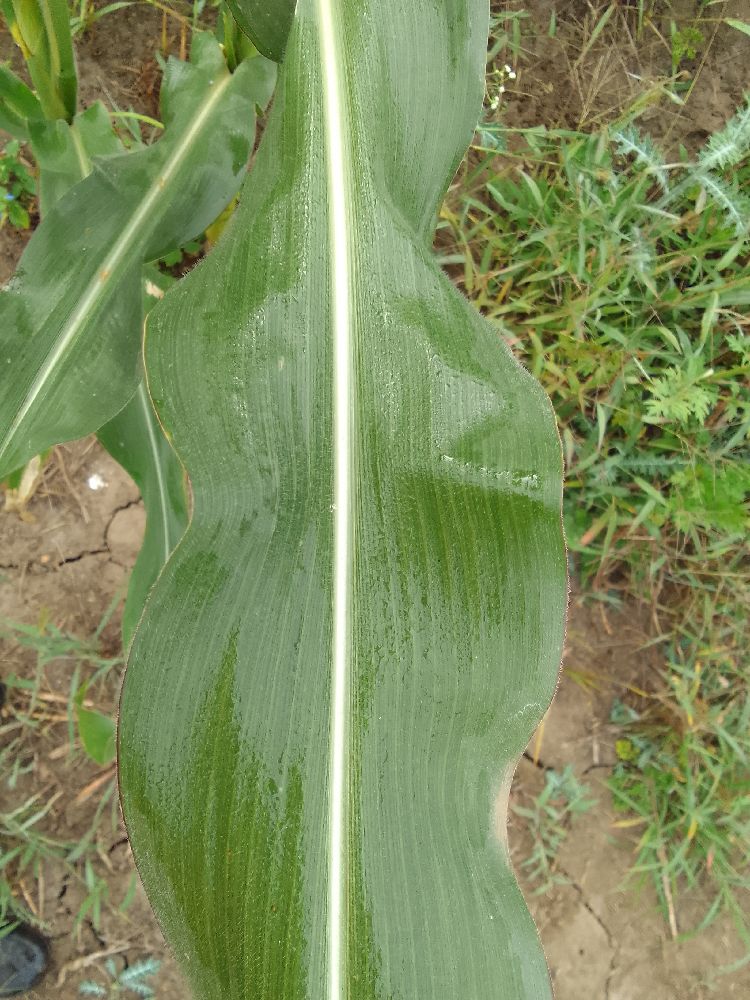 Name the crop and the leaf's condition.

maize, healthy
